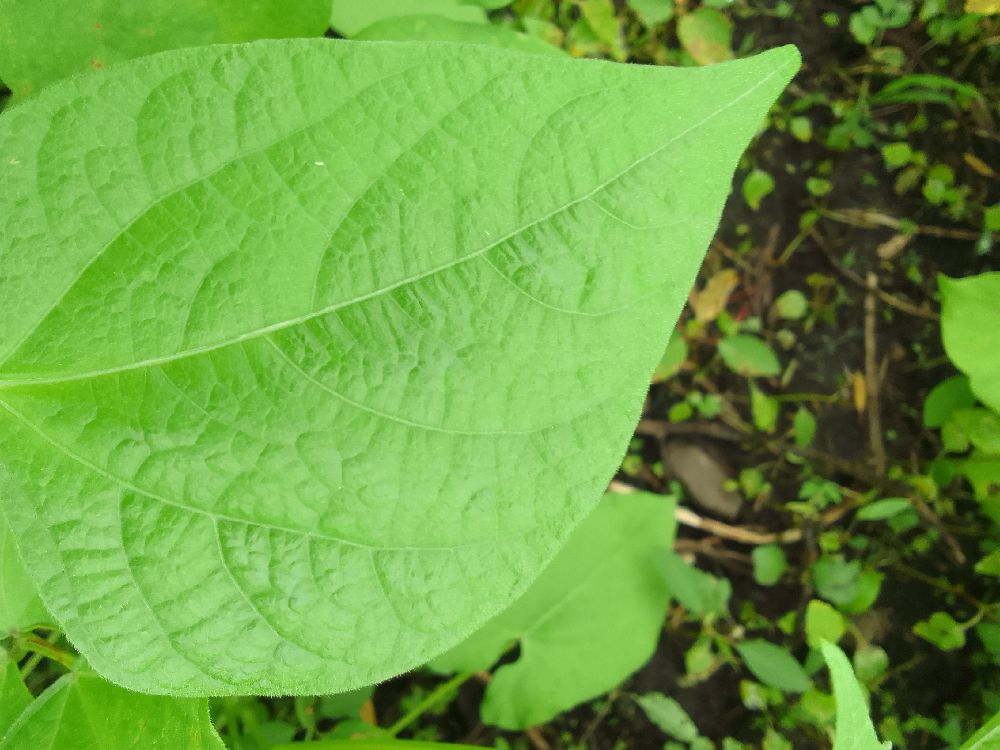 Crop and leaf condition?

common bean, healthy
